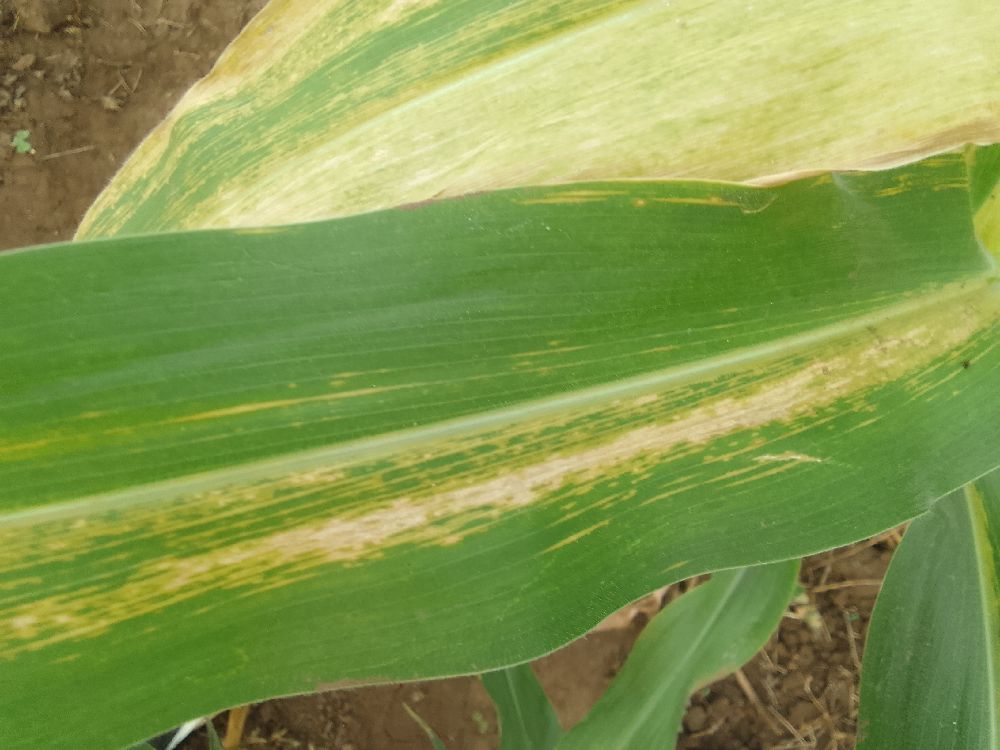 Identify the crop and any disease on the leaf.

maize, maize lethal necrosis
